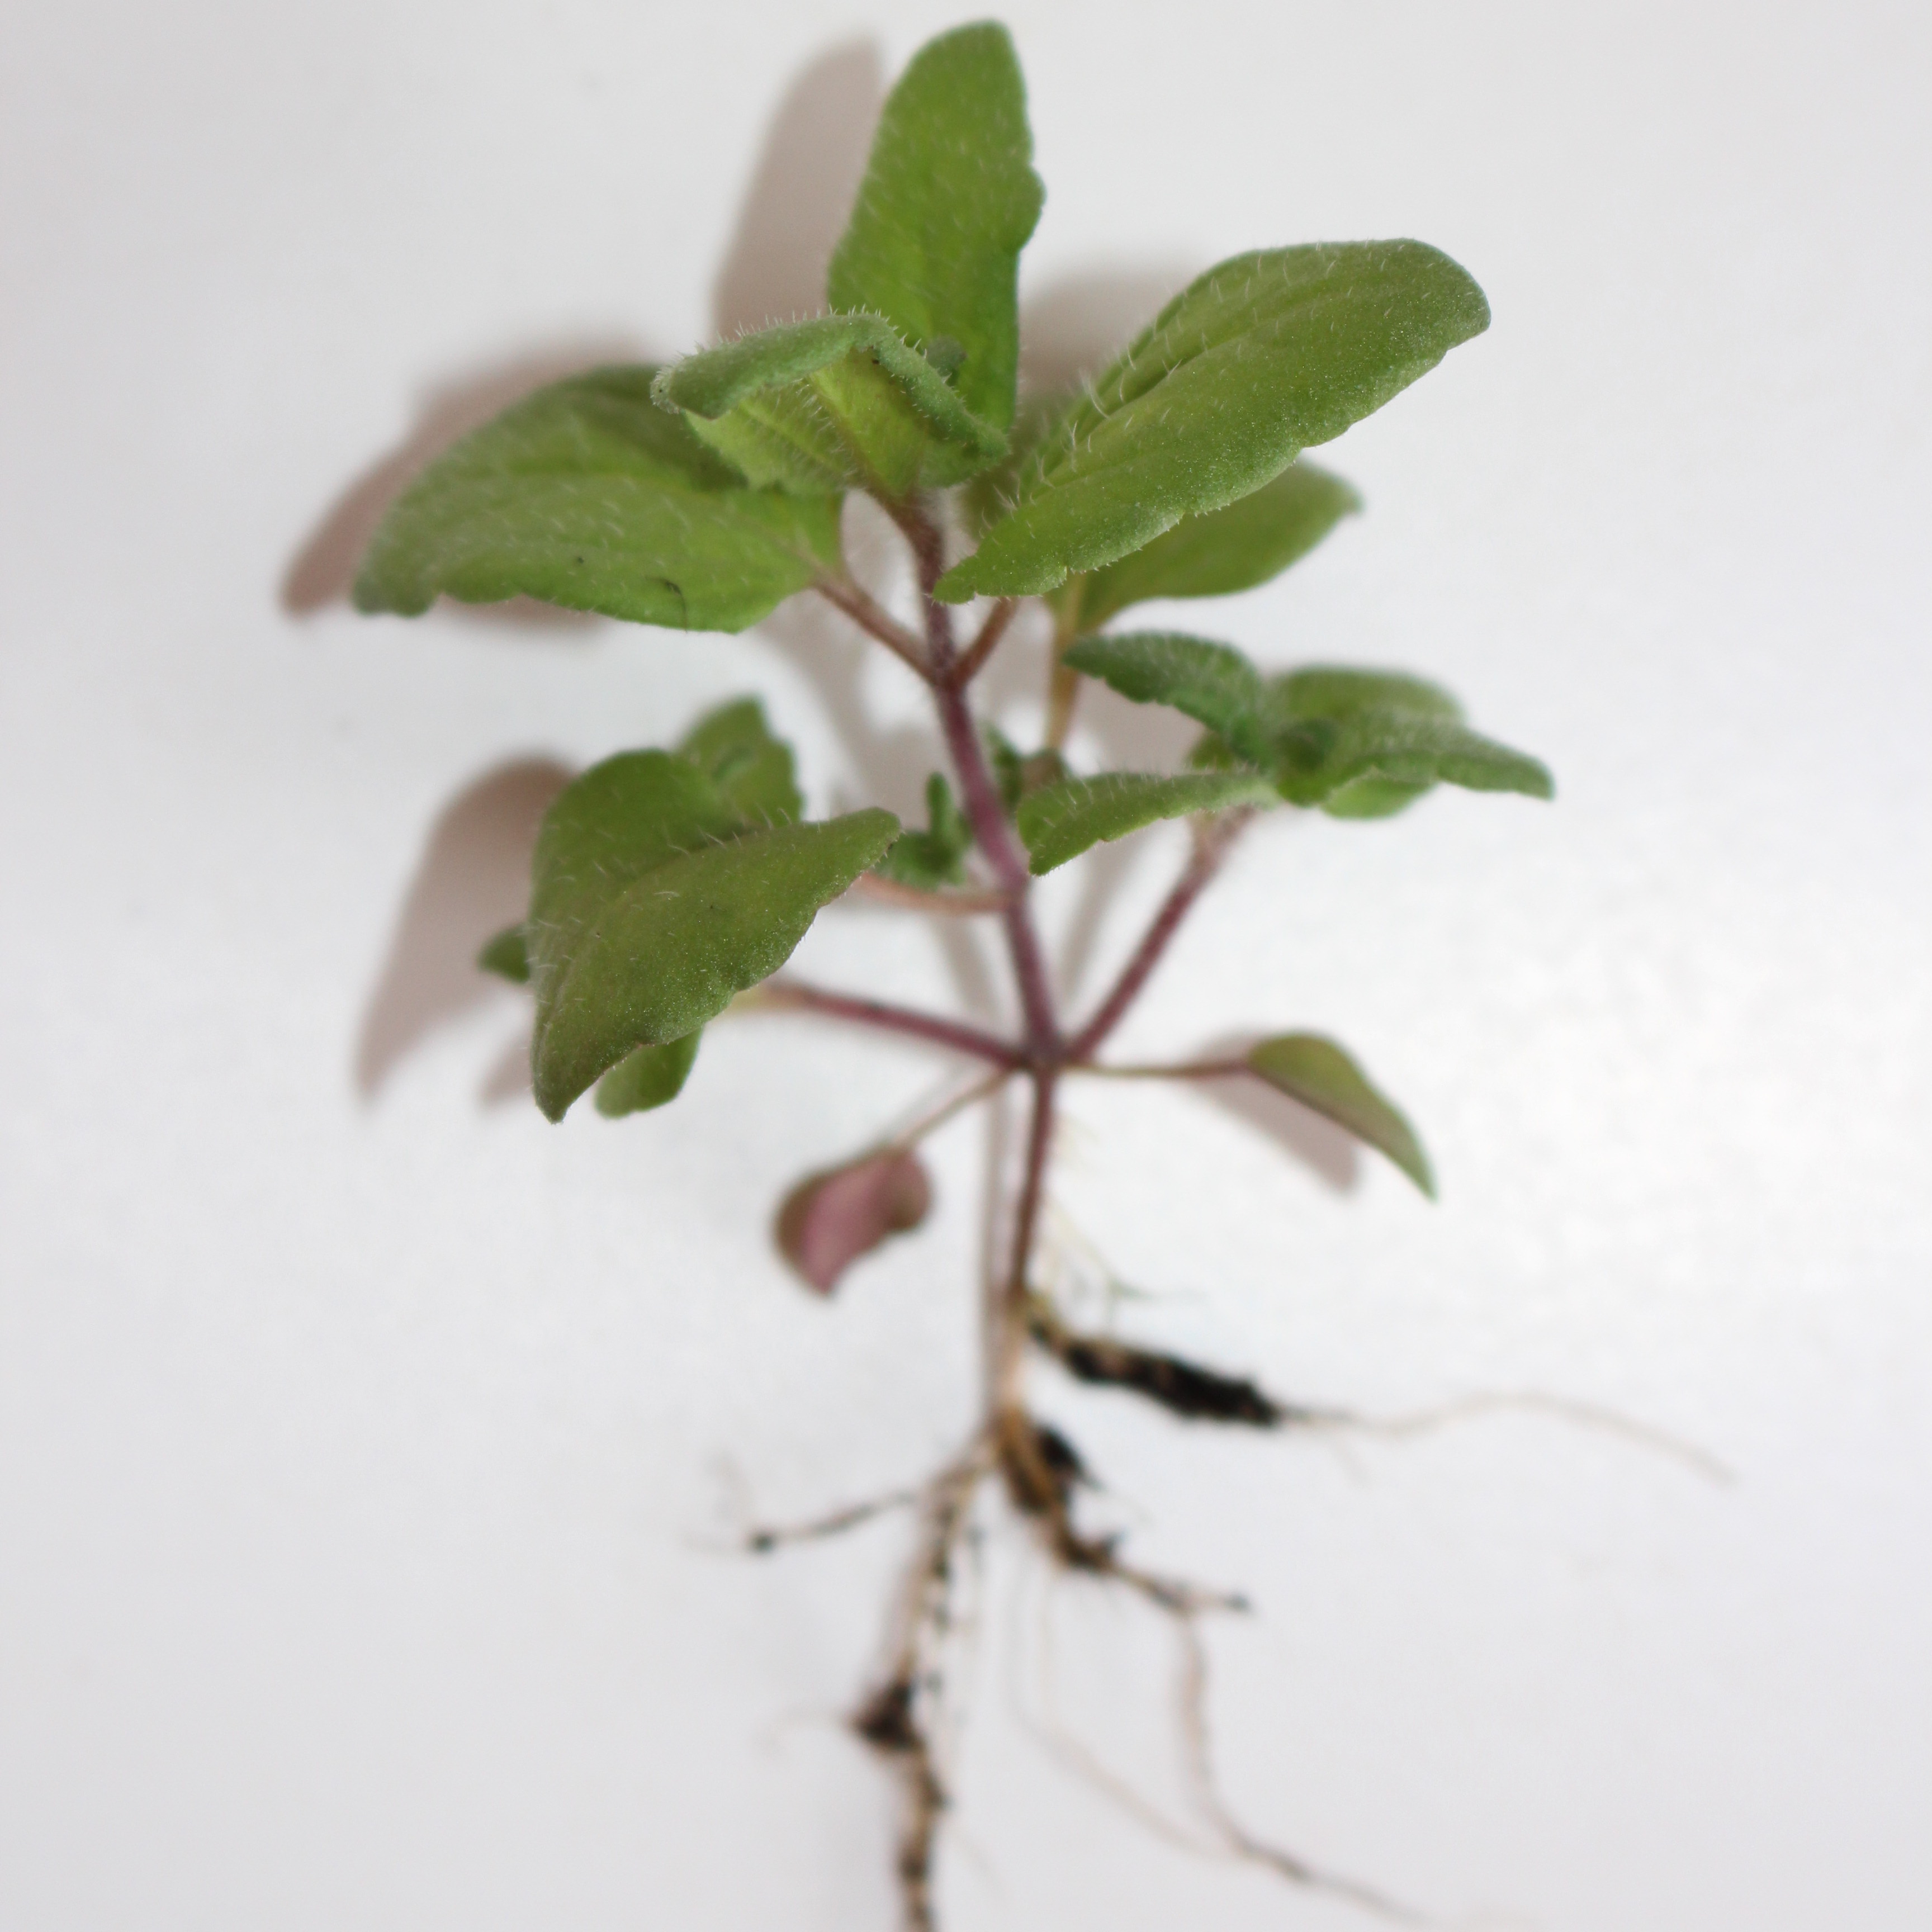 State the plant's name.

Veronica persica
